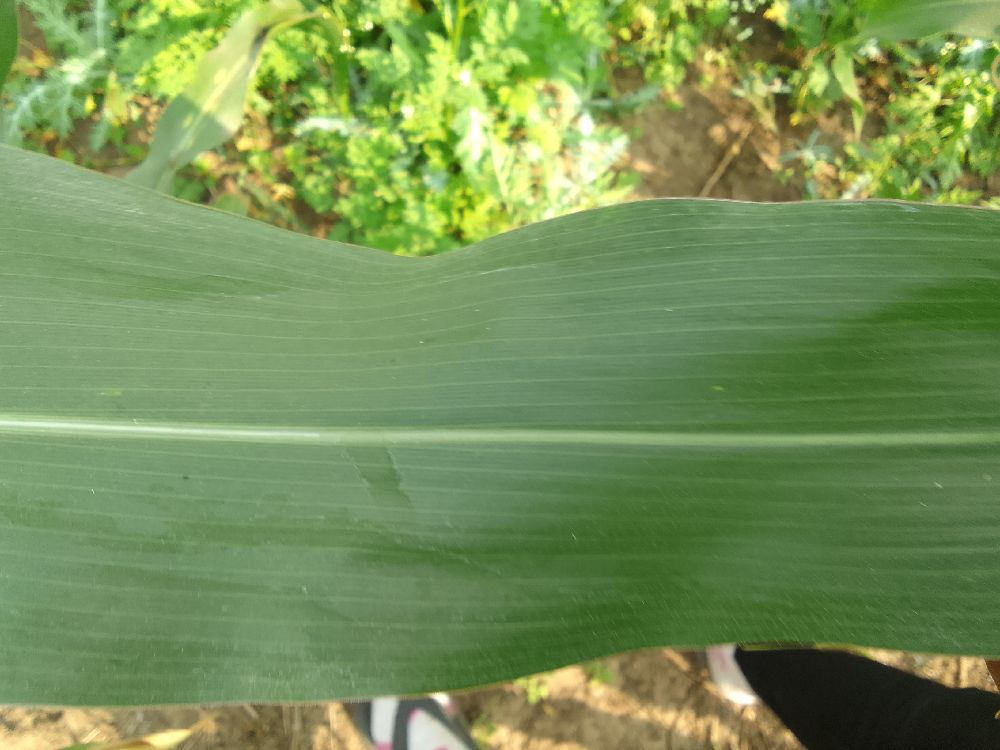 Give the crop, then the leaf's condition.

maize, healthy
